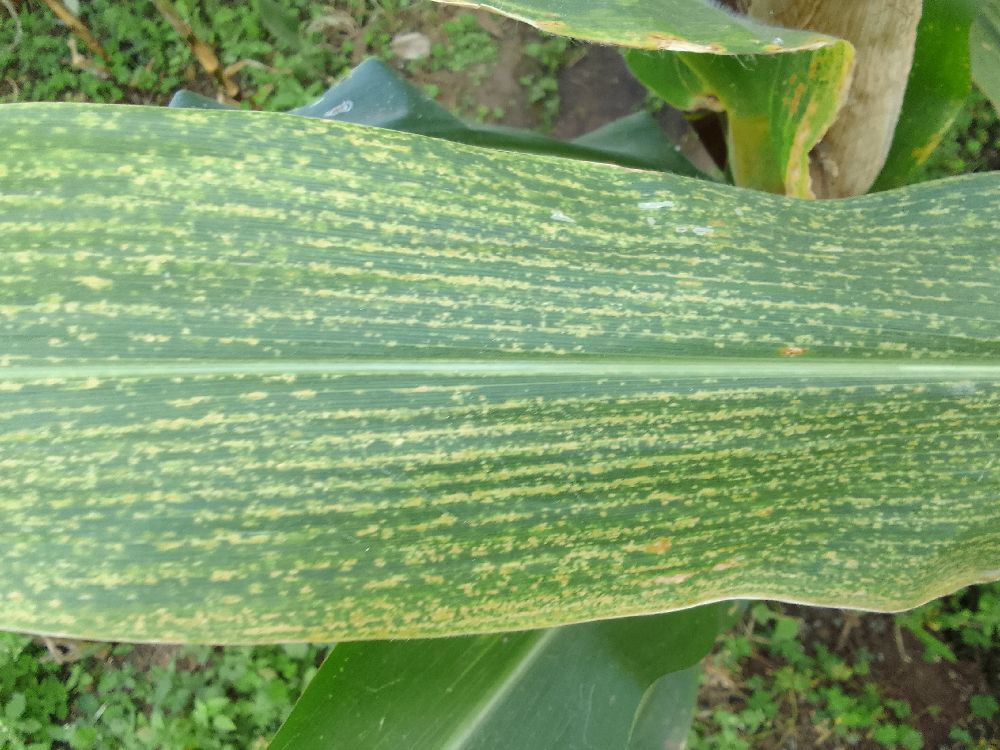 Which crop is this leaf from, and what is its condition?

maize, maize lethal necrosis
